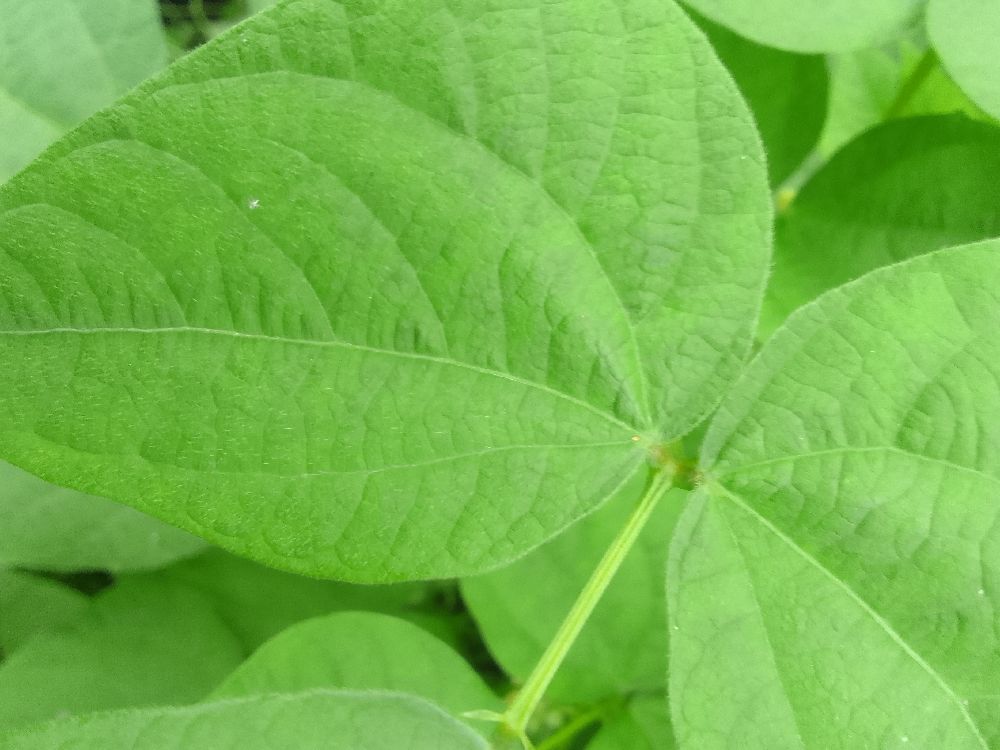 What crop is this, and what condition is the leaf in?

common bean, healthy
